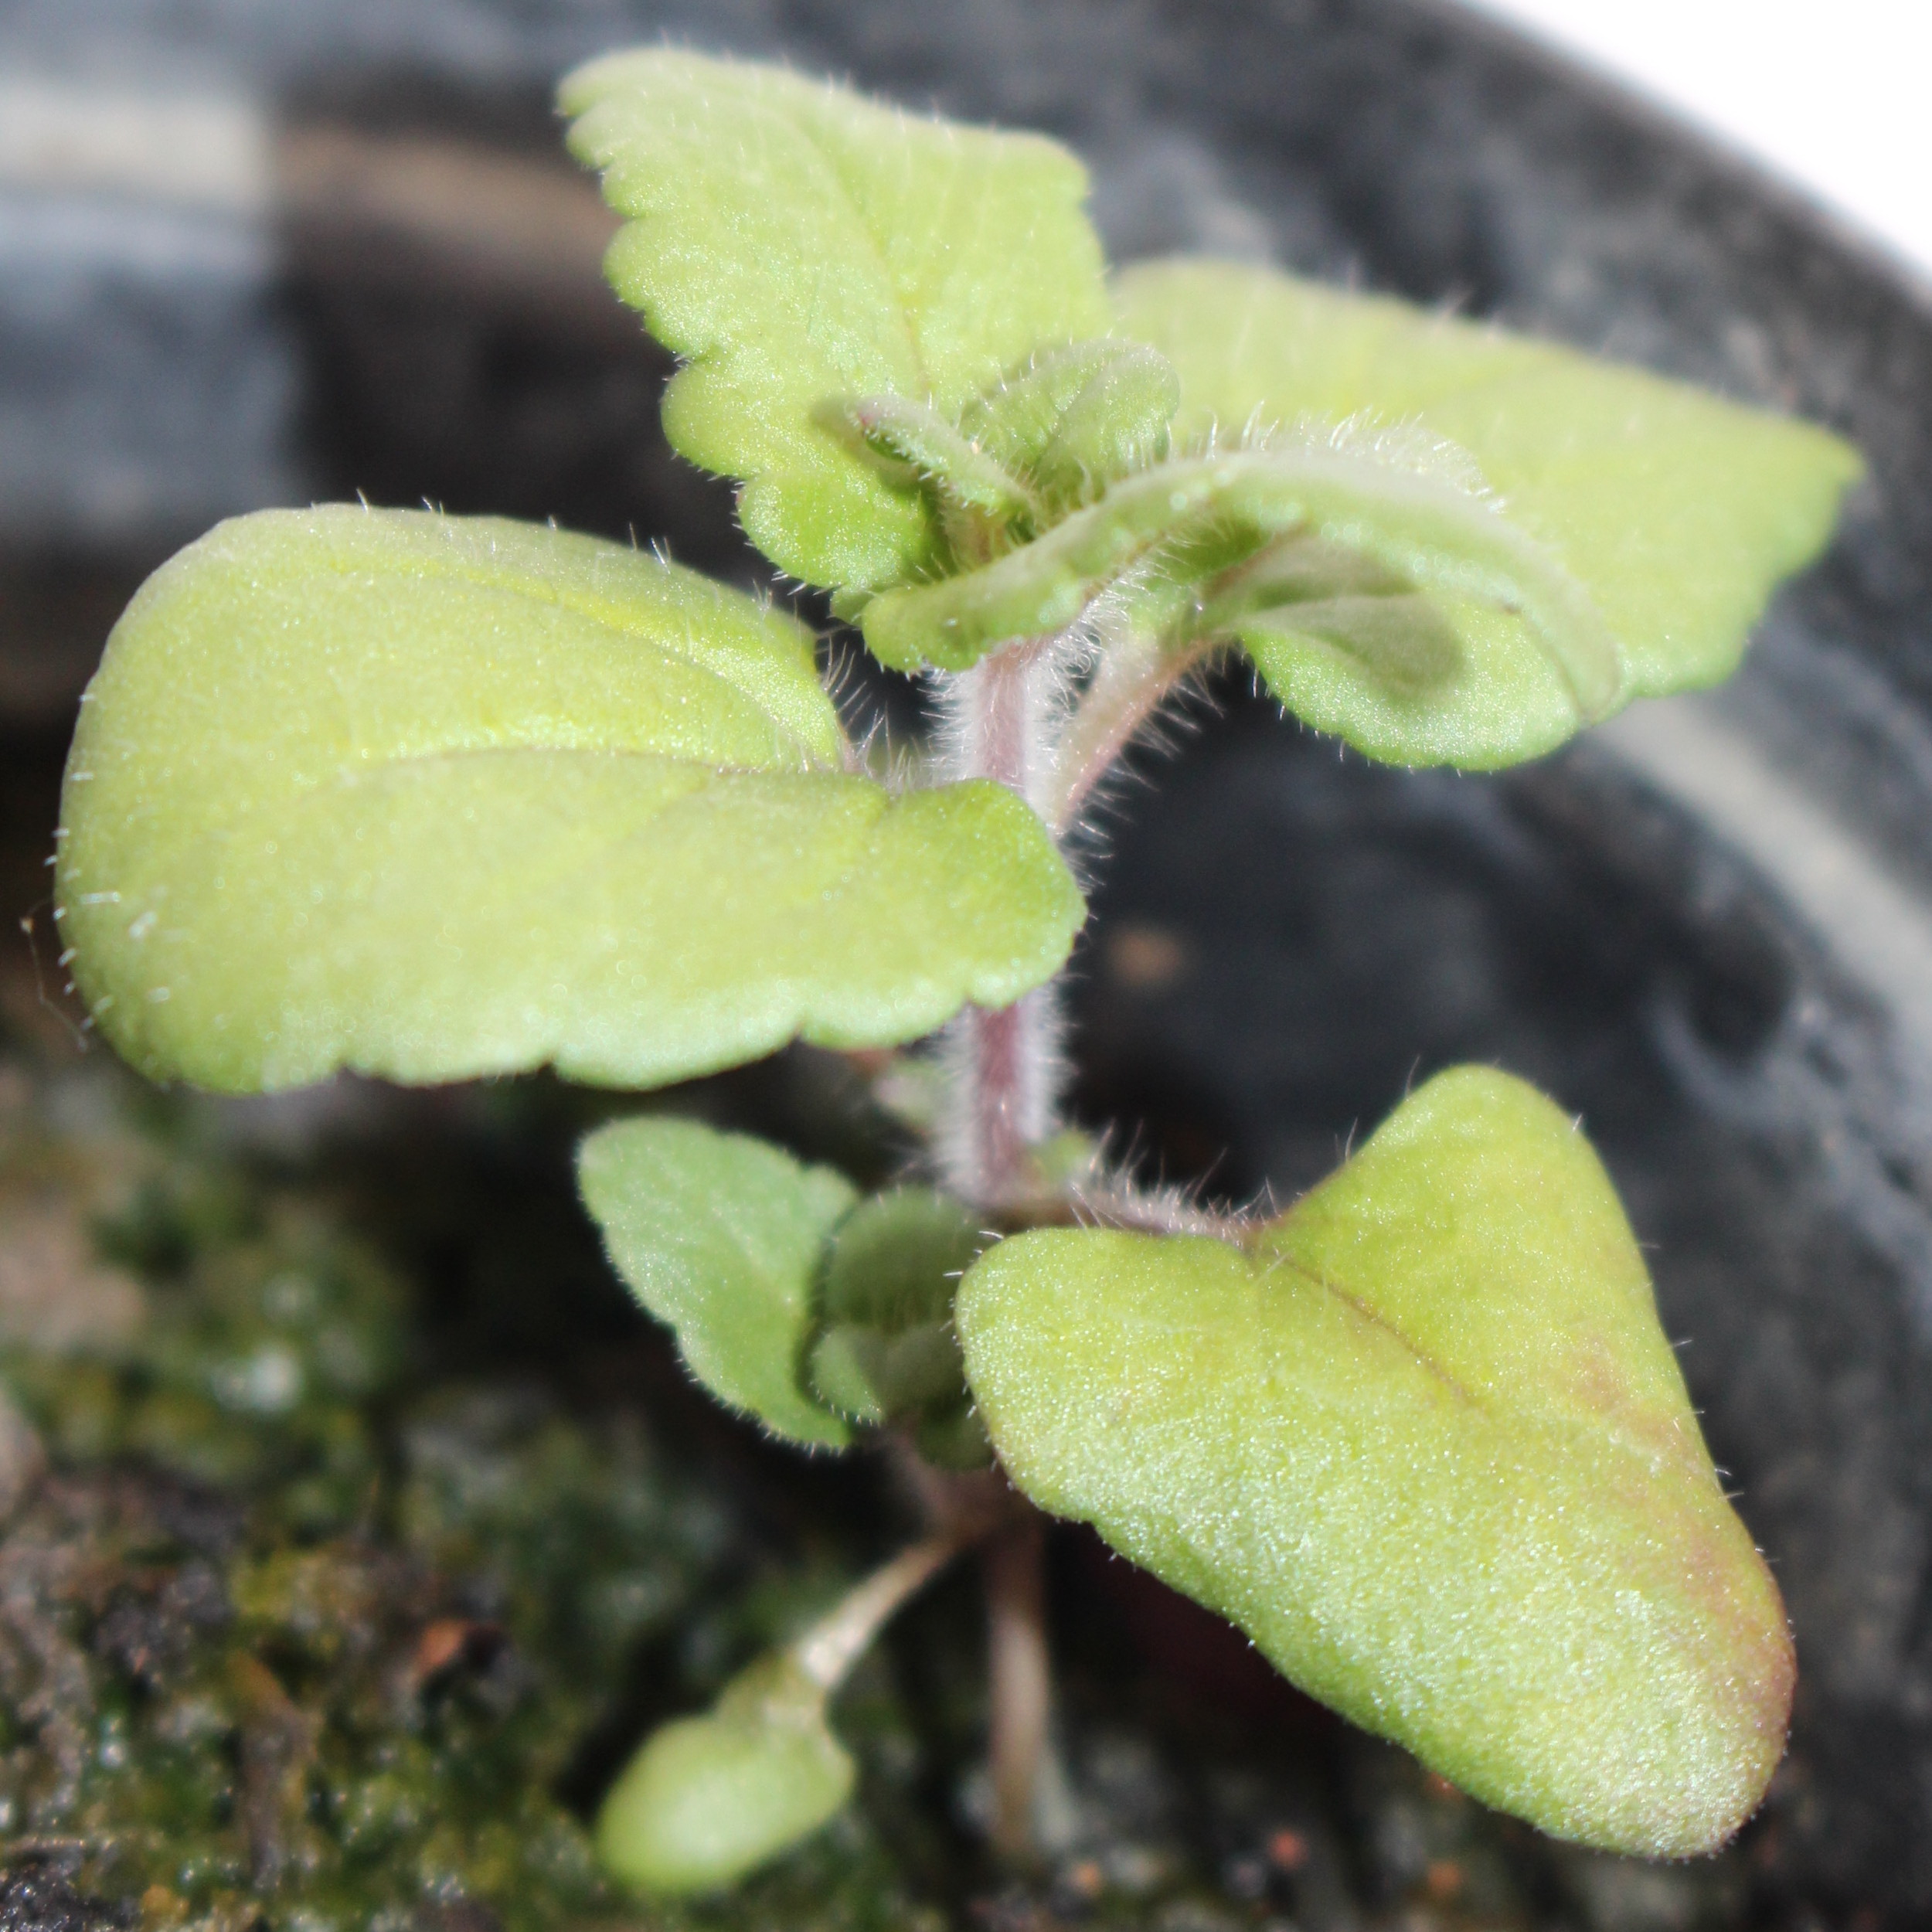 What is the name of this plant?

Veronica persica
